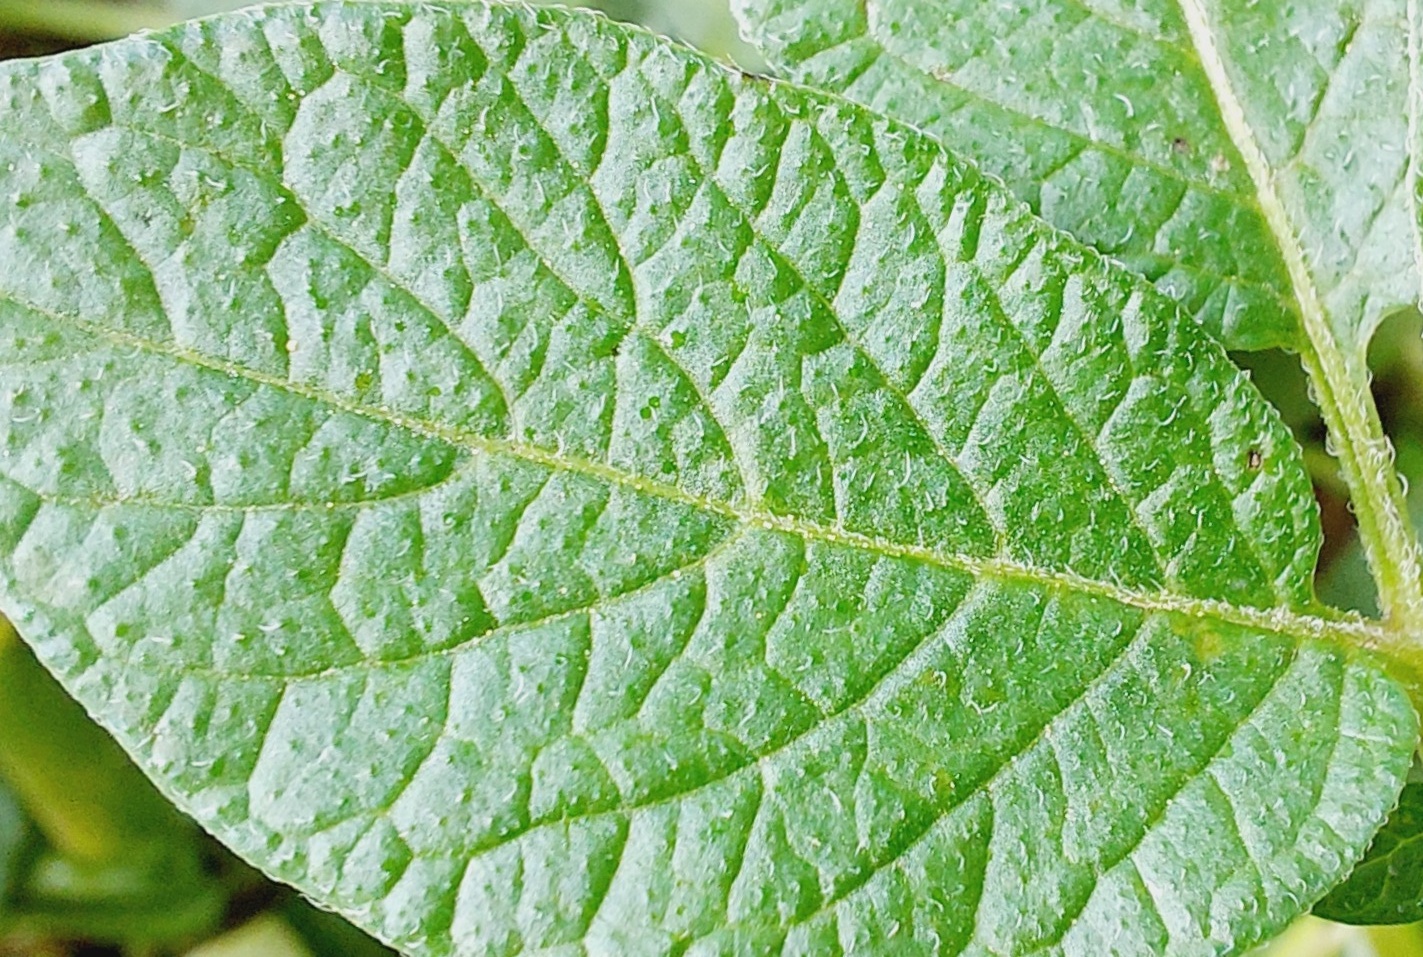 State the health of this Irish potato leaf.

healthy
